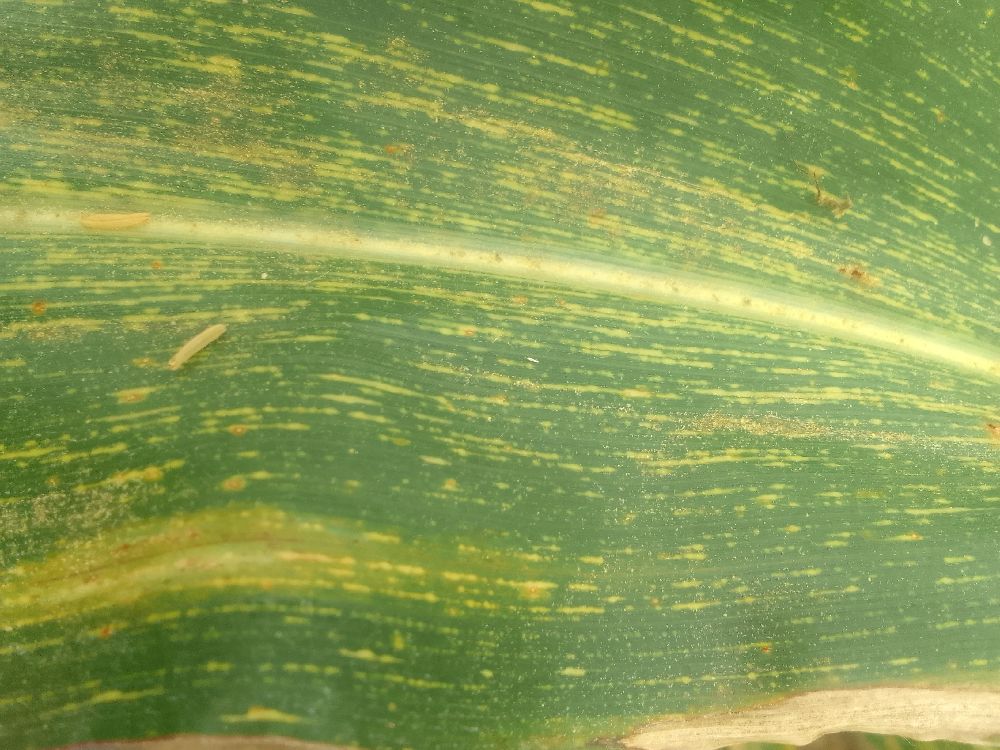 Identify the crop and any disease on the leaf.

maize, maize streak virus
